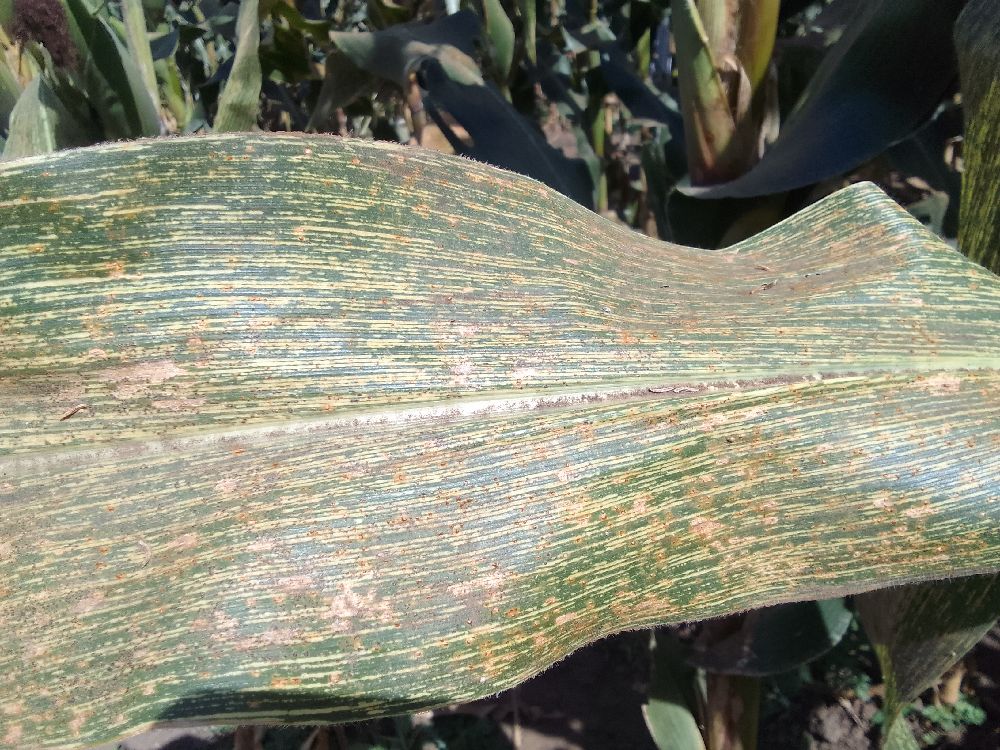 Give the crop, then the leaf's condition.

maize, maize streak virus
